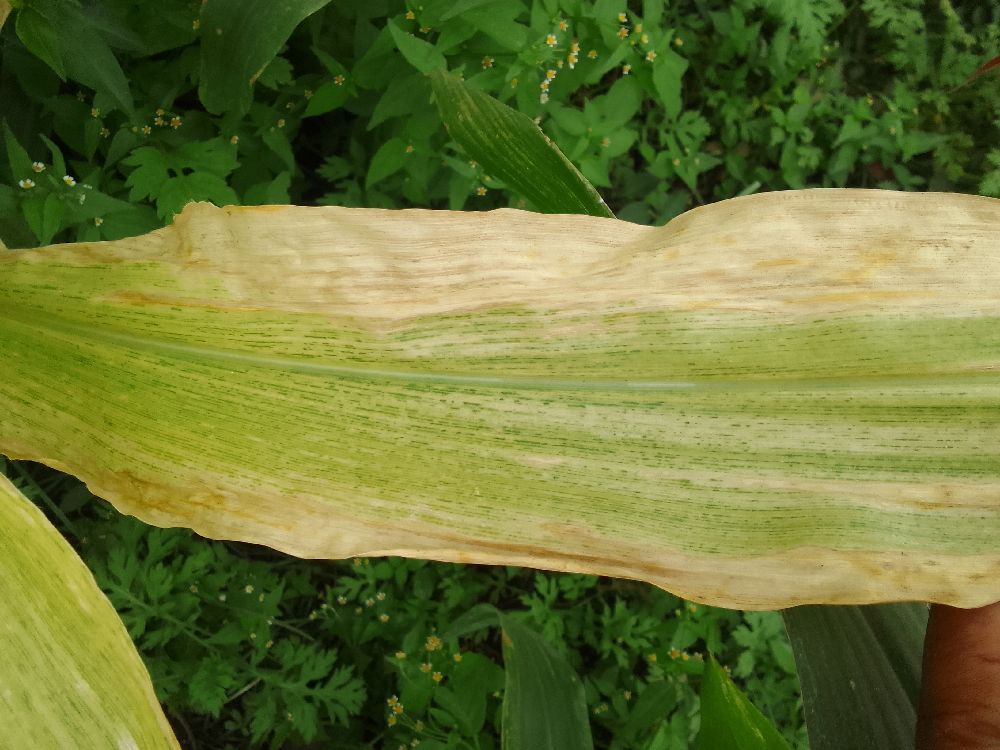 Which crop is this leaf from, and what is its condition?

maize, maize lethal necrosis
